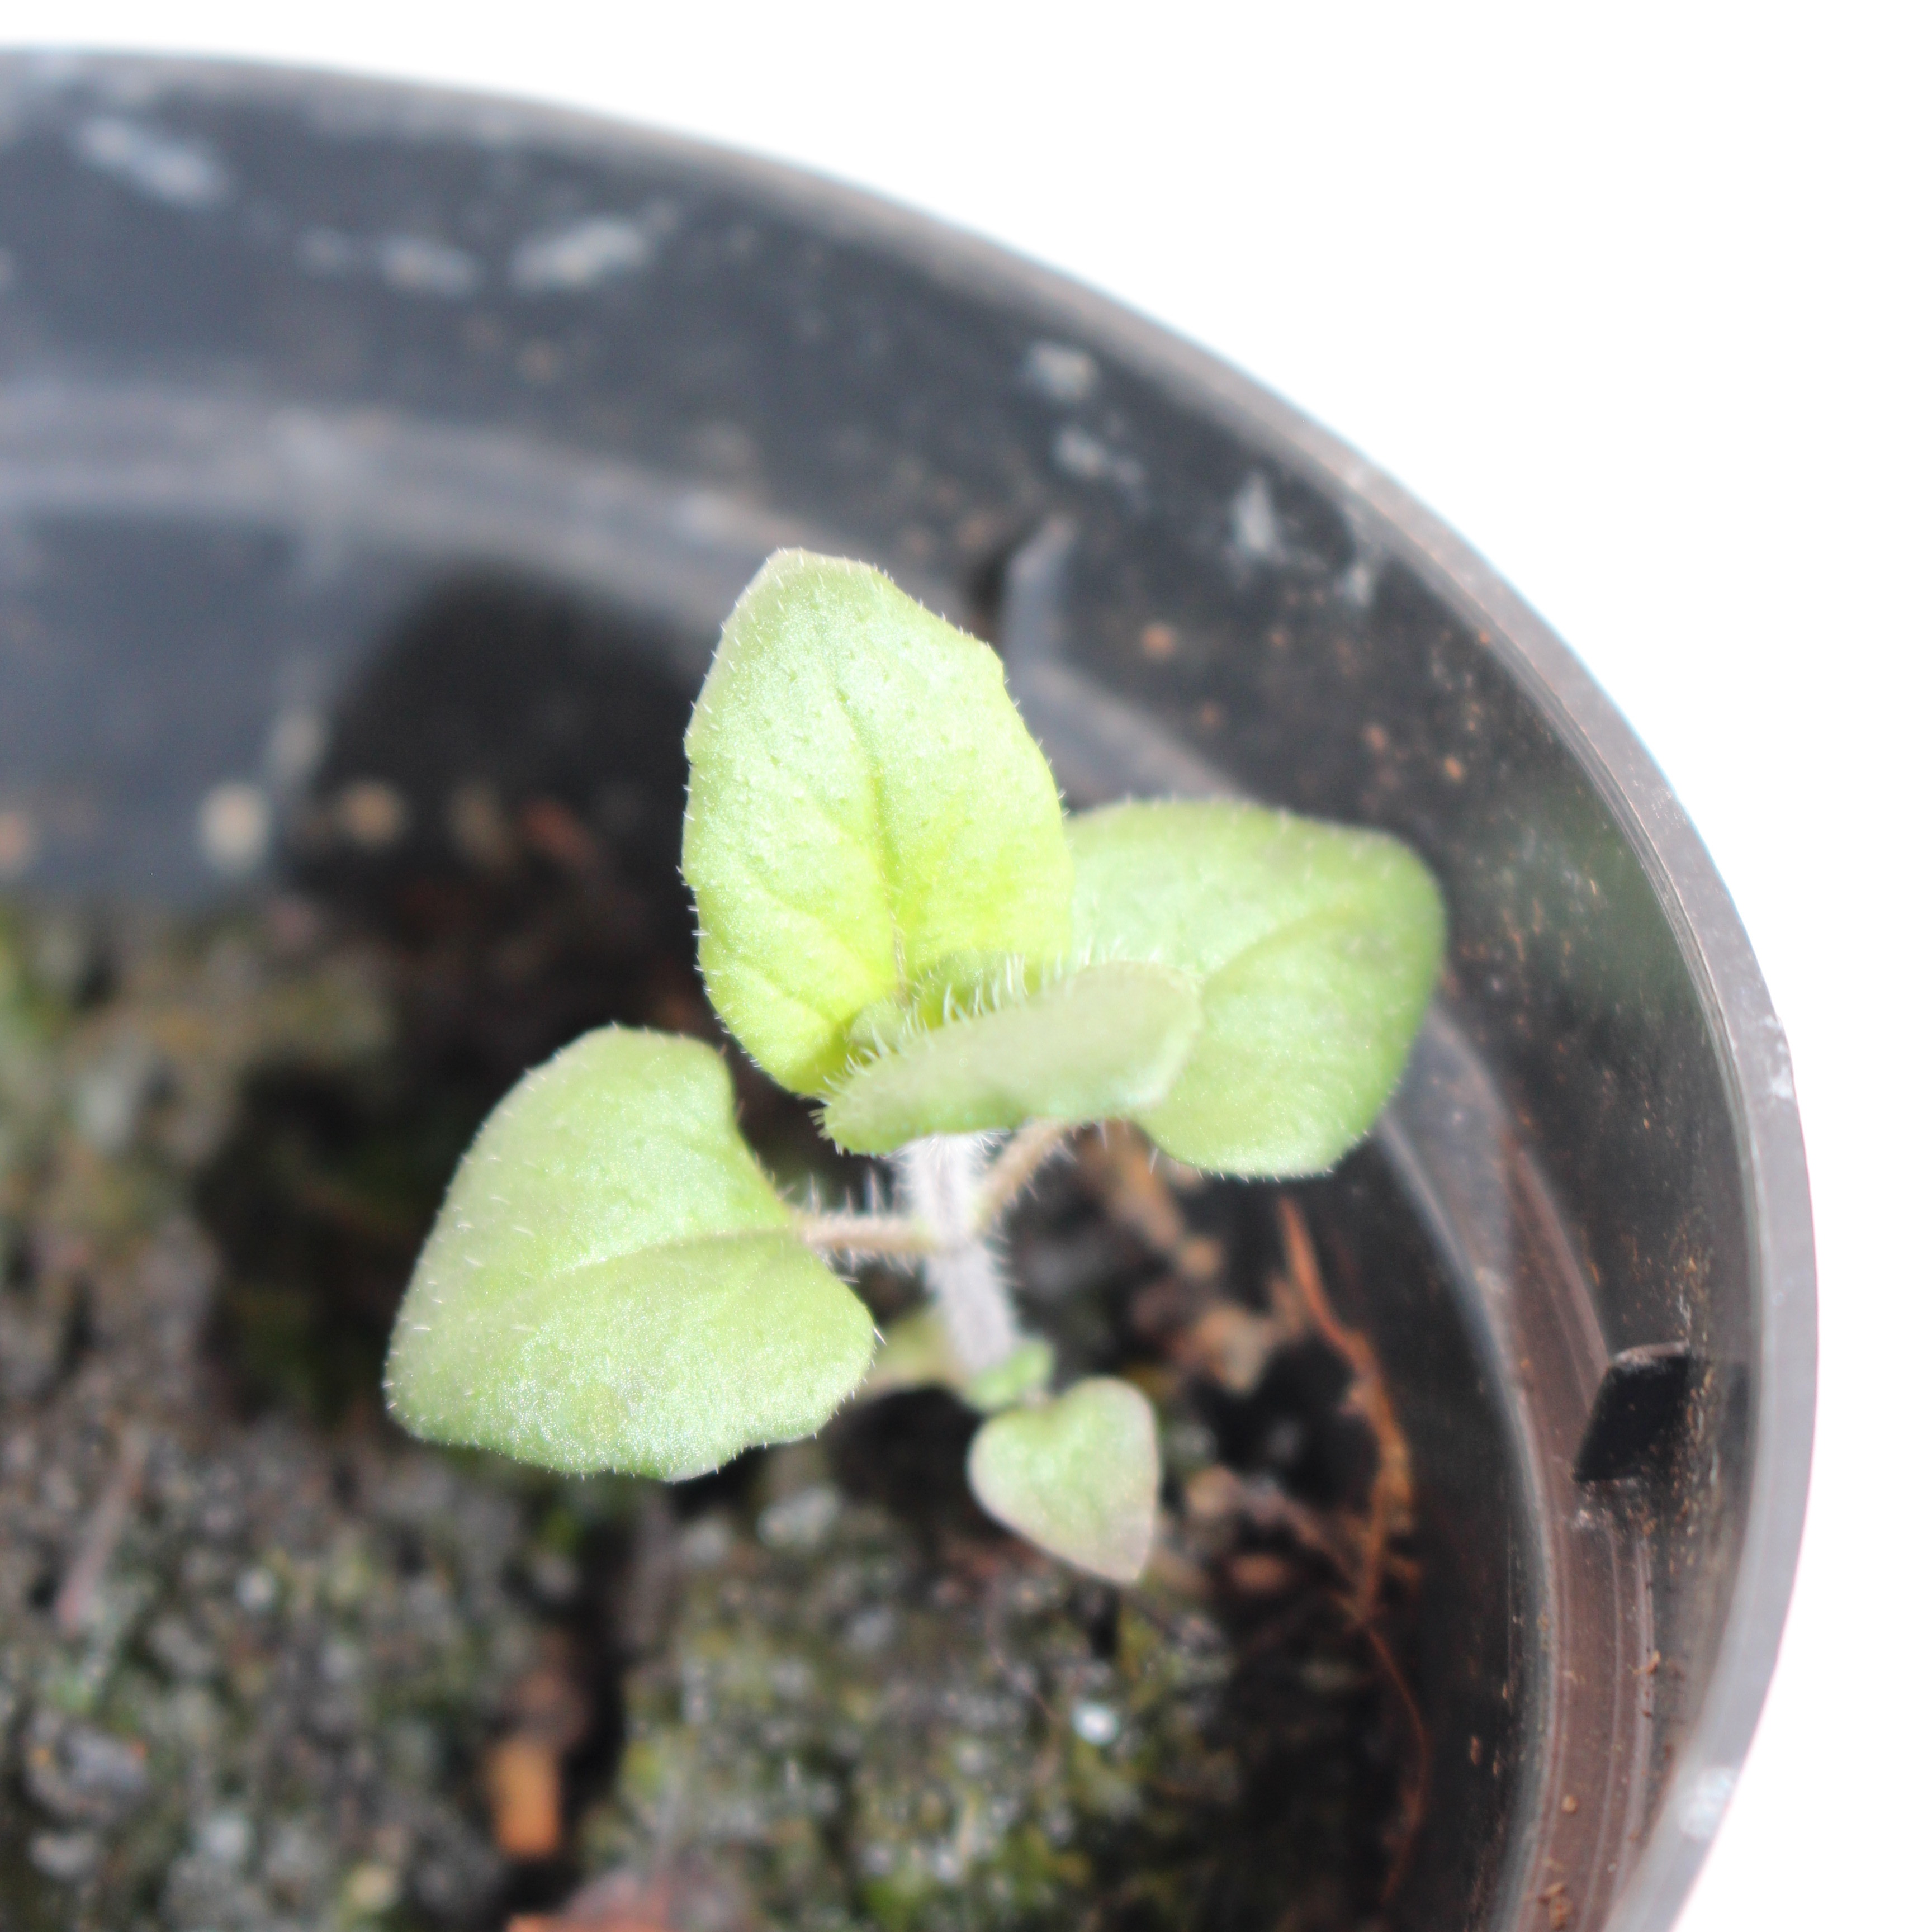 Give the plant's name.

Veronica persica
